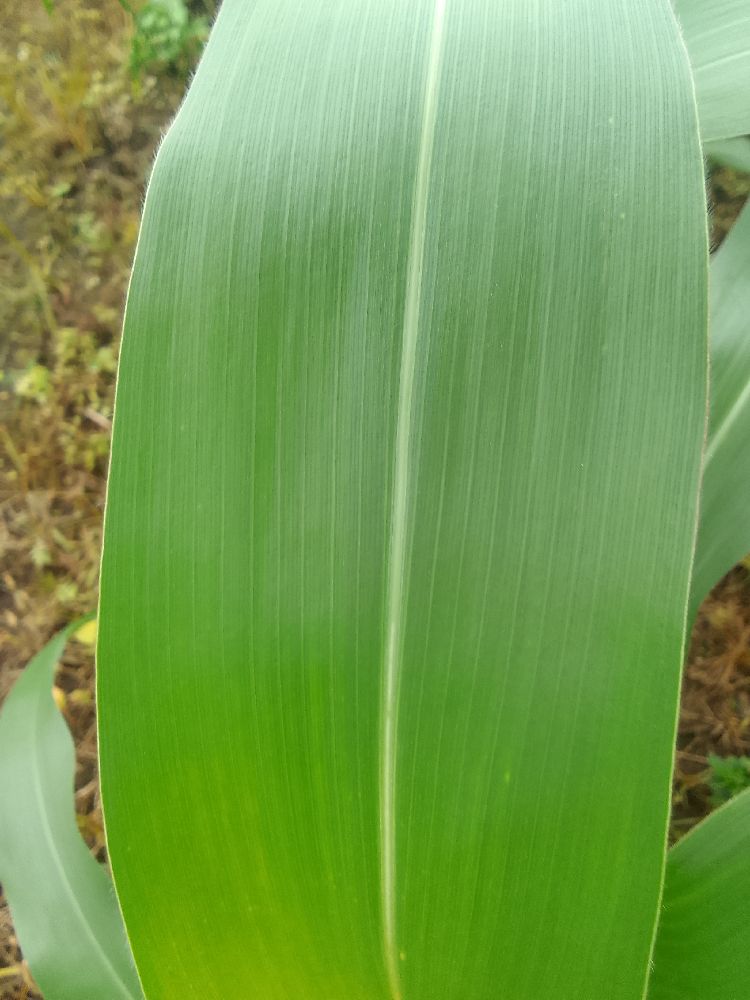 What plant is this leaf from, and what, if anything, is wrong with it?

maize, healthy
